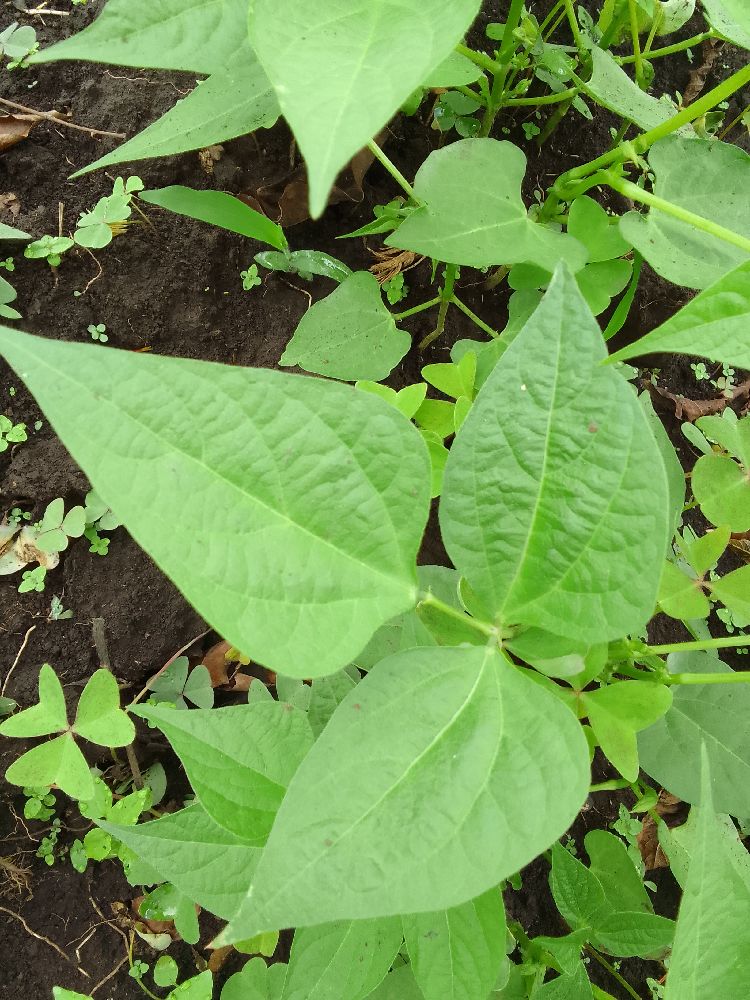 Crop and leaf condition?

common bean, healthy
